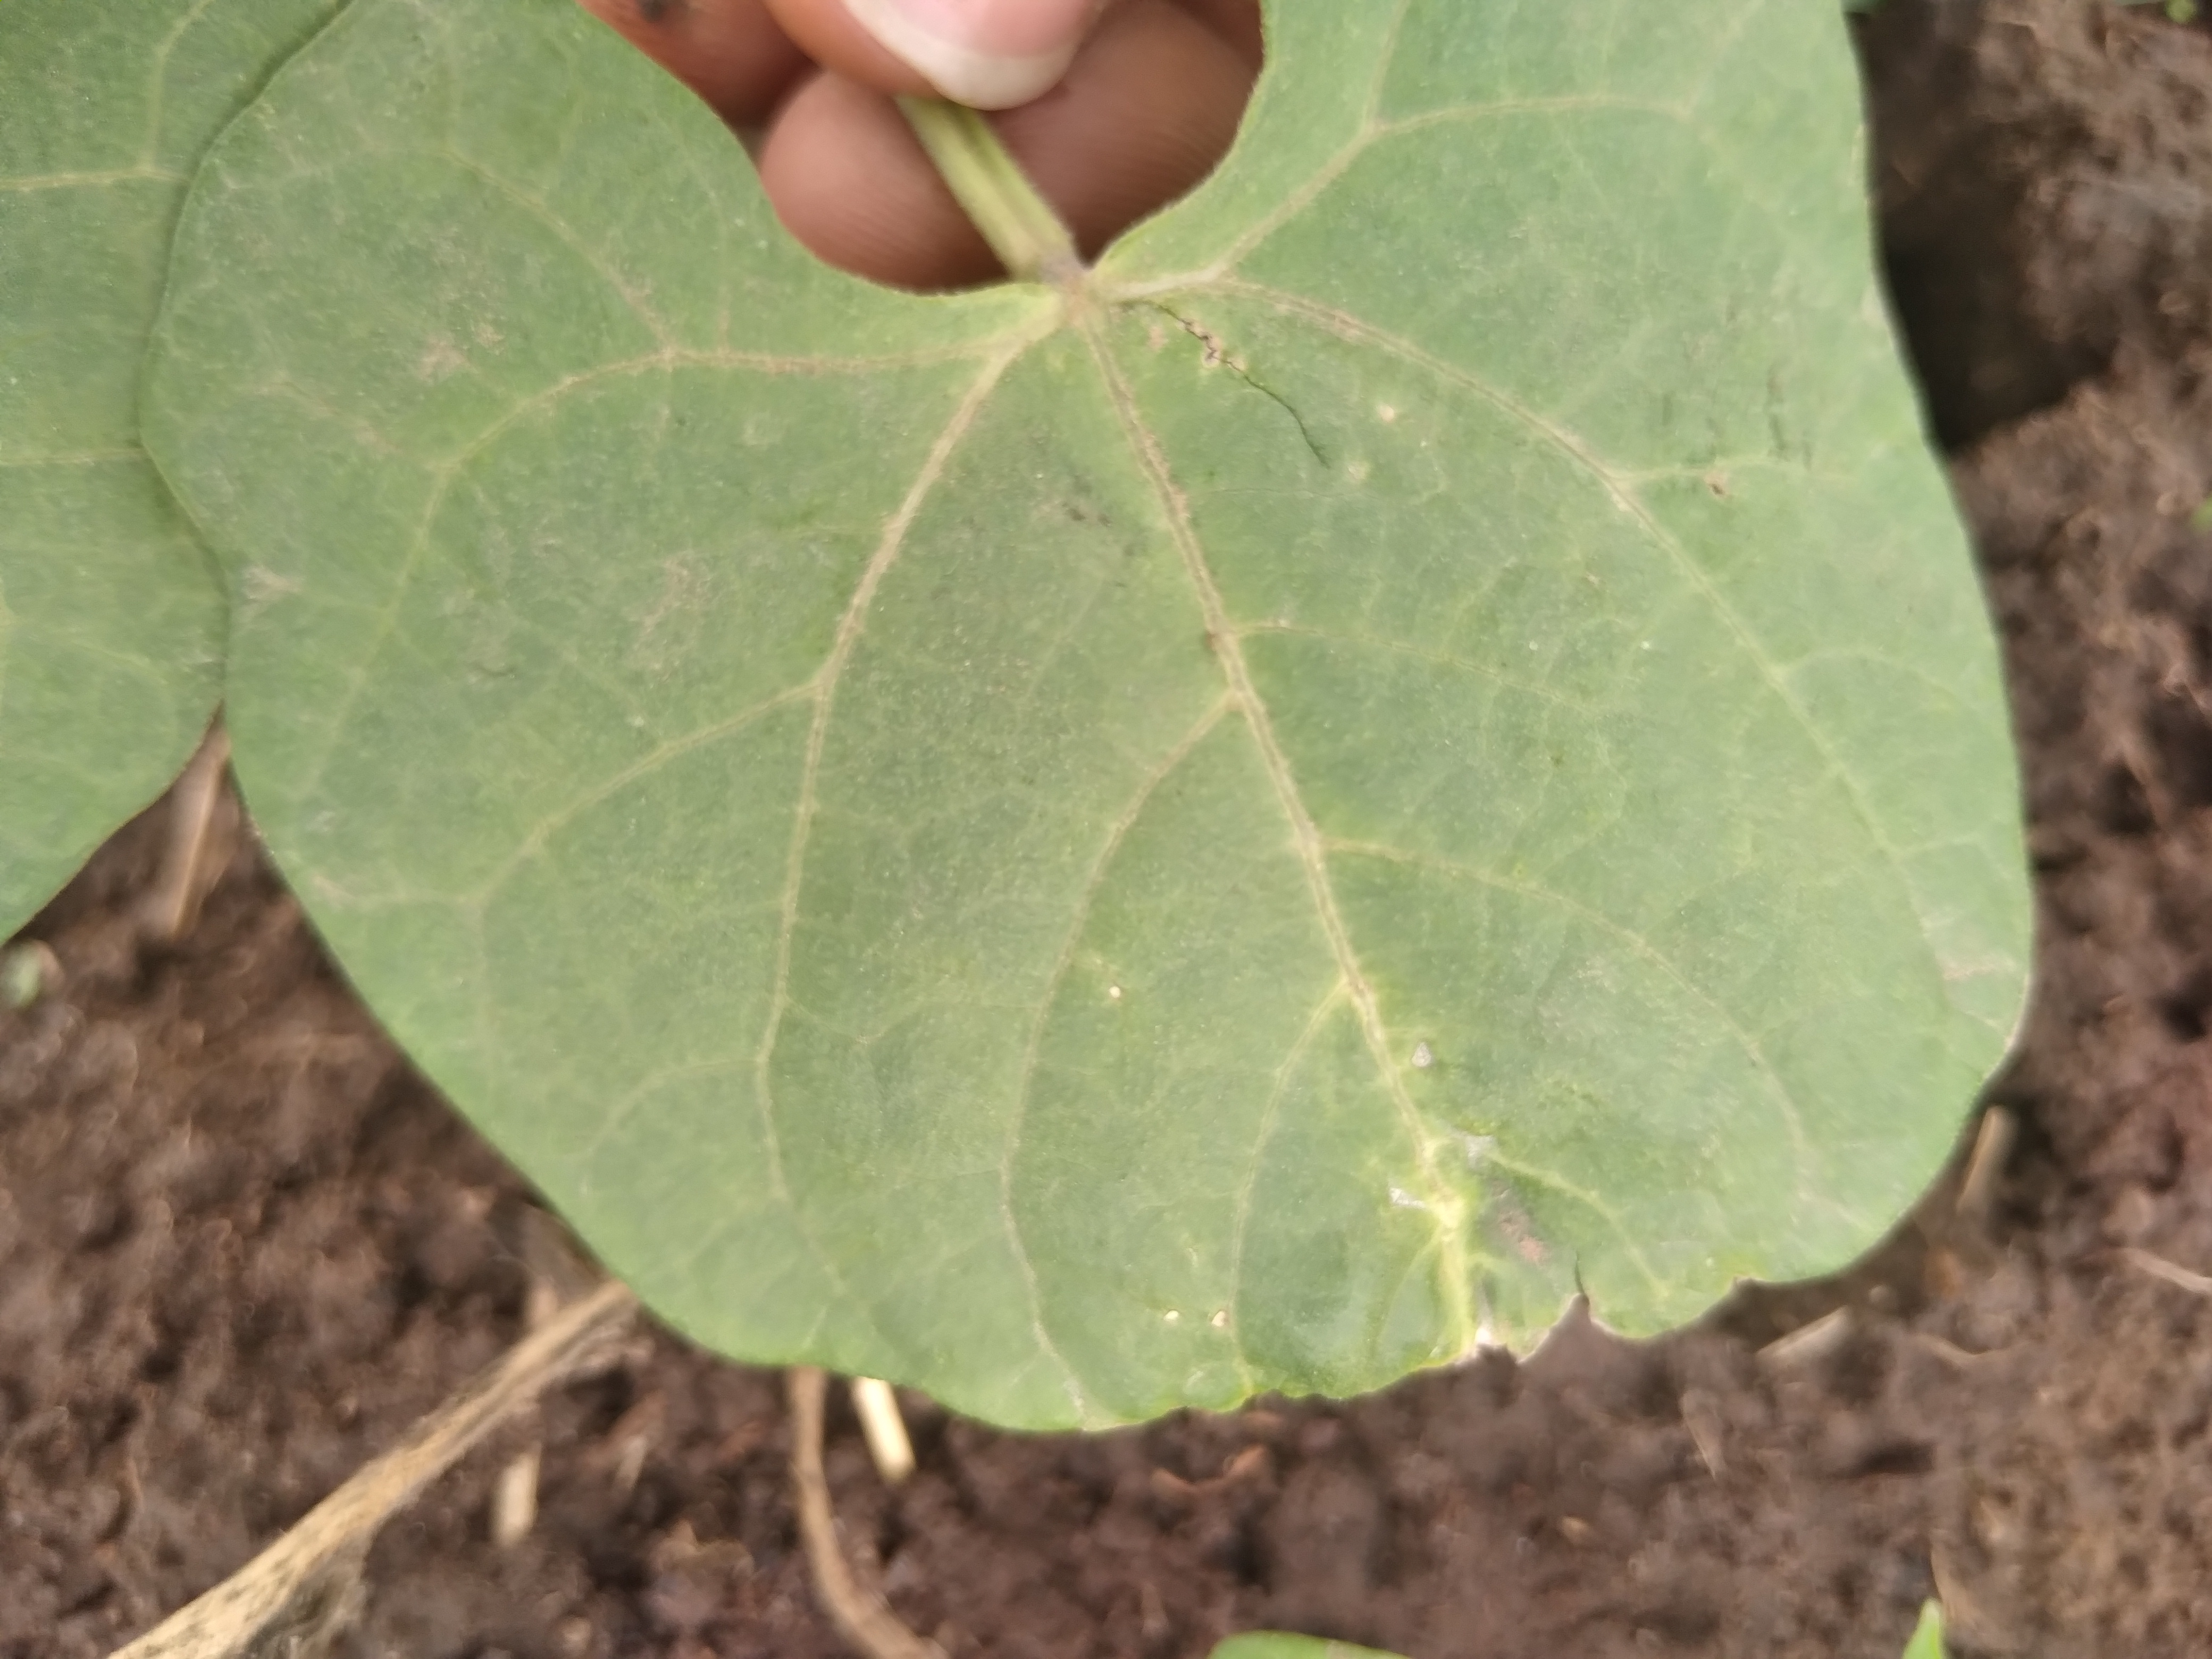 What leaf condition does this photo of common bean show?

healthy
